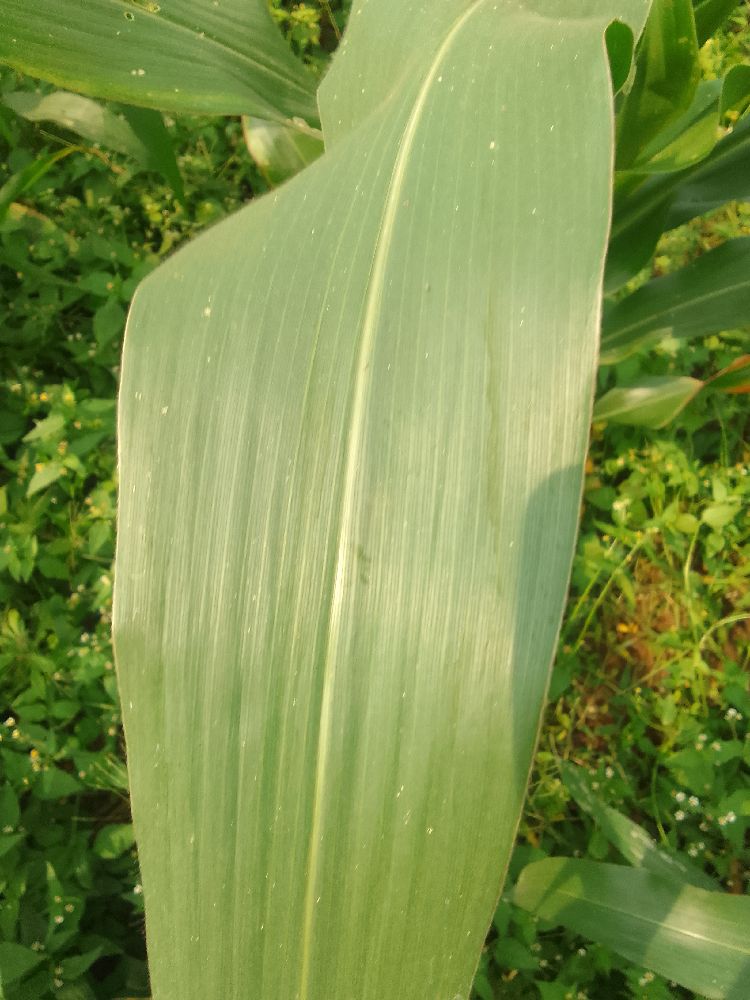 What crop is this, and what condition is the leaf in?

maize, healthy
